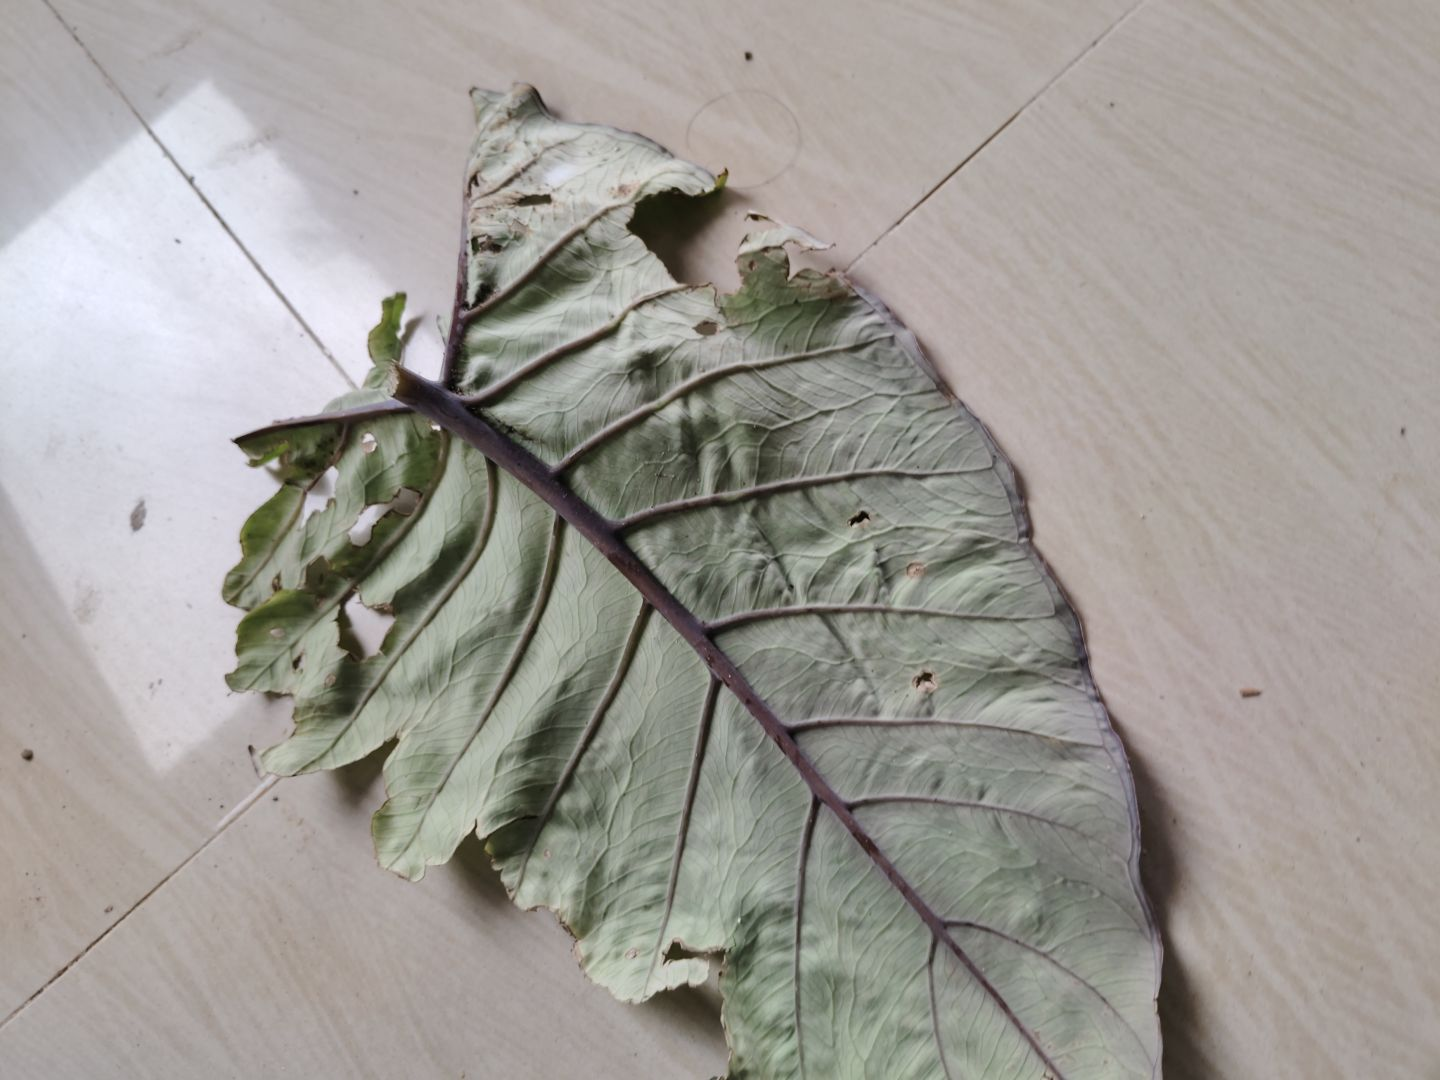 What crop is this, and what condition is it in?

taro, leaf blight
